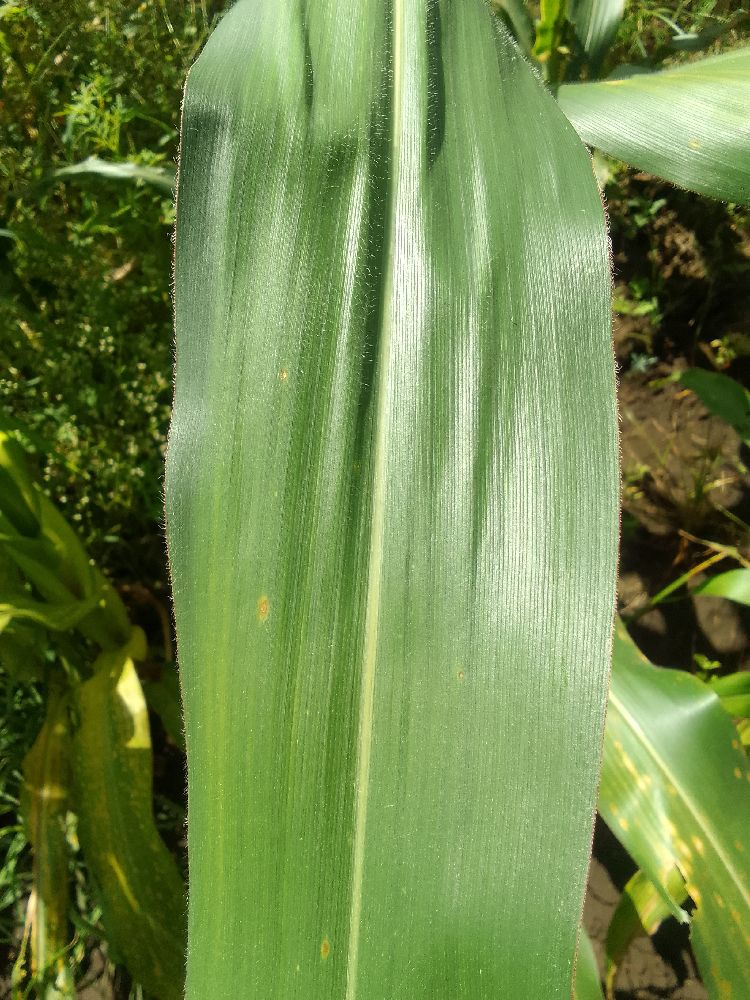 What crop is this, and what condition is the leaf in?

maize, healthy
